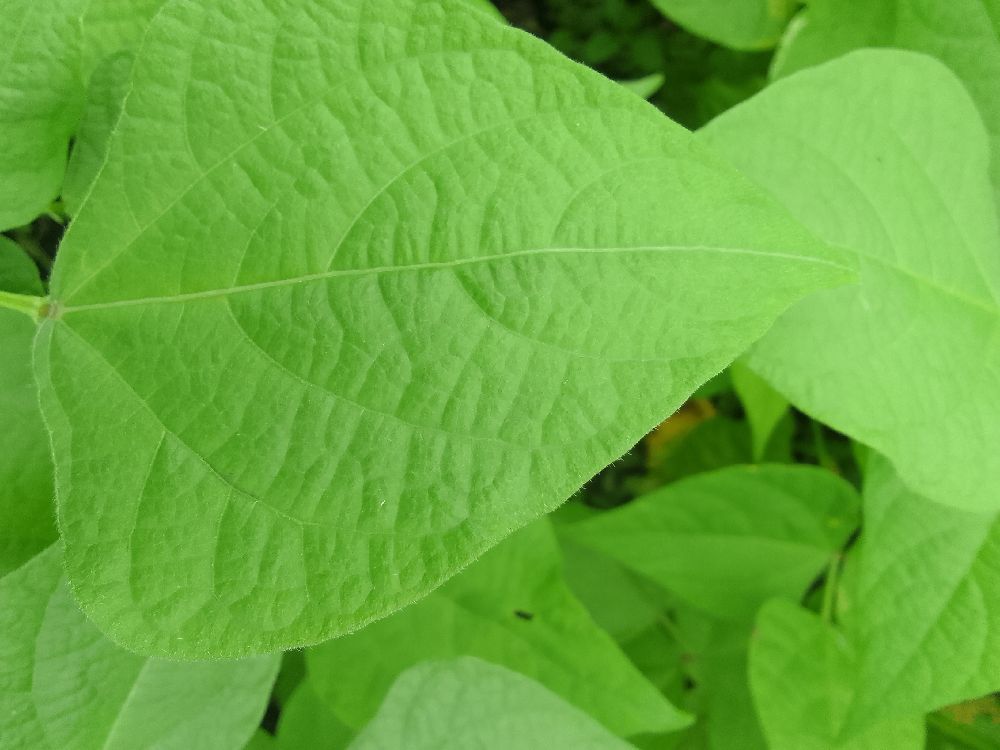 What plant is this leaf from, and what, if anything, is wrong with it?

common bean, healthy
